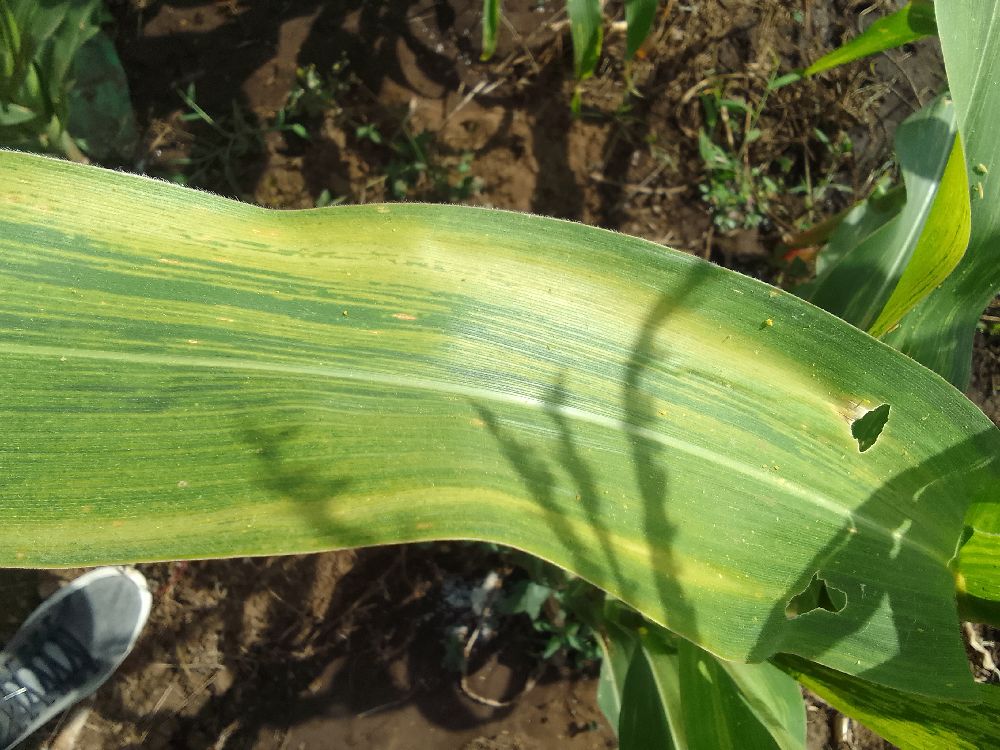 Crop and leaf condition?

maize, maize lethal necrosis
